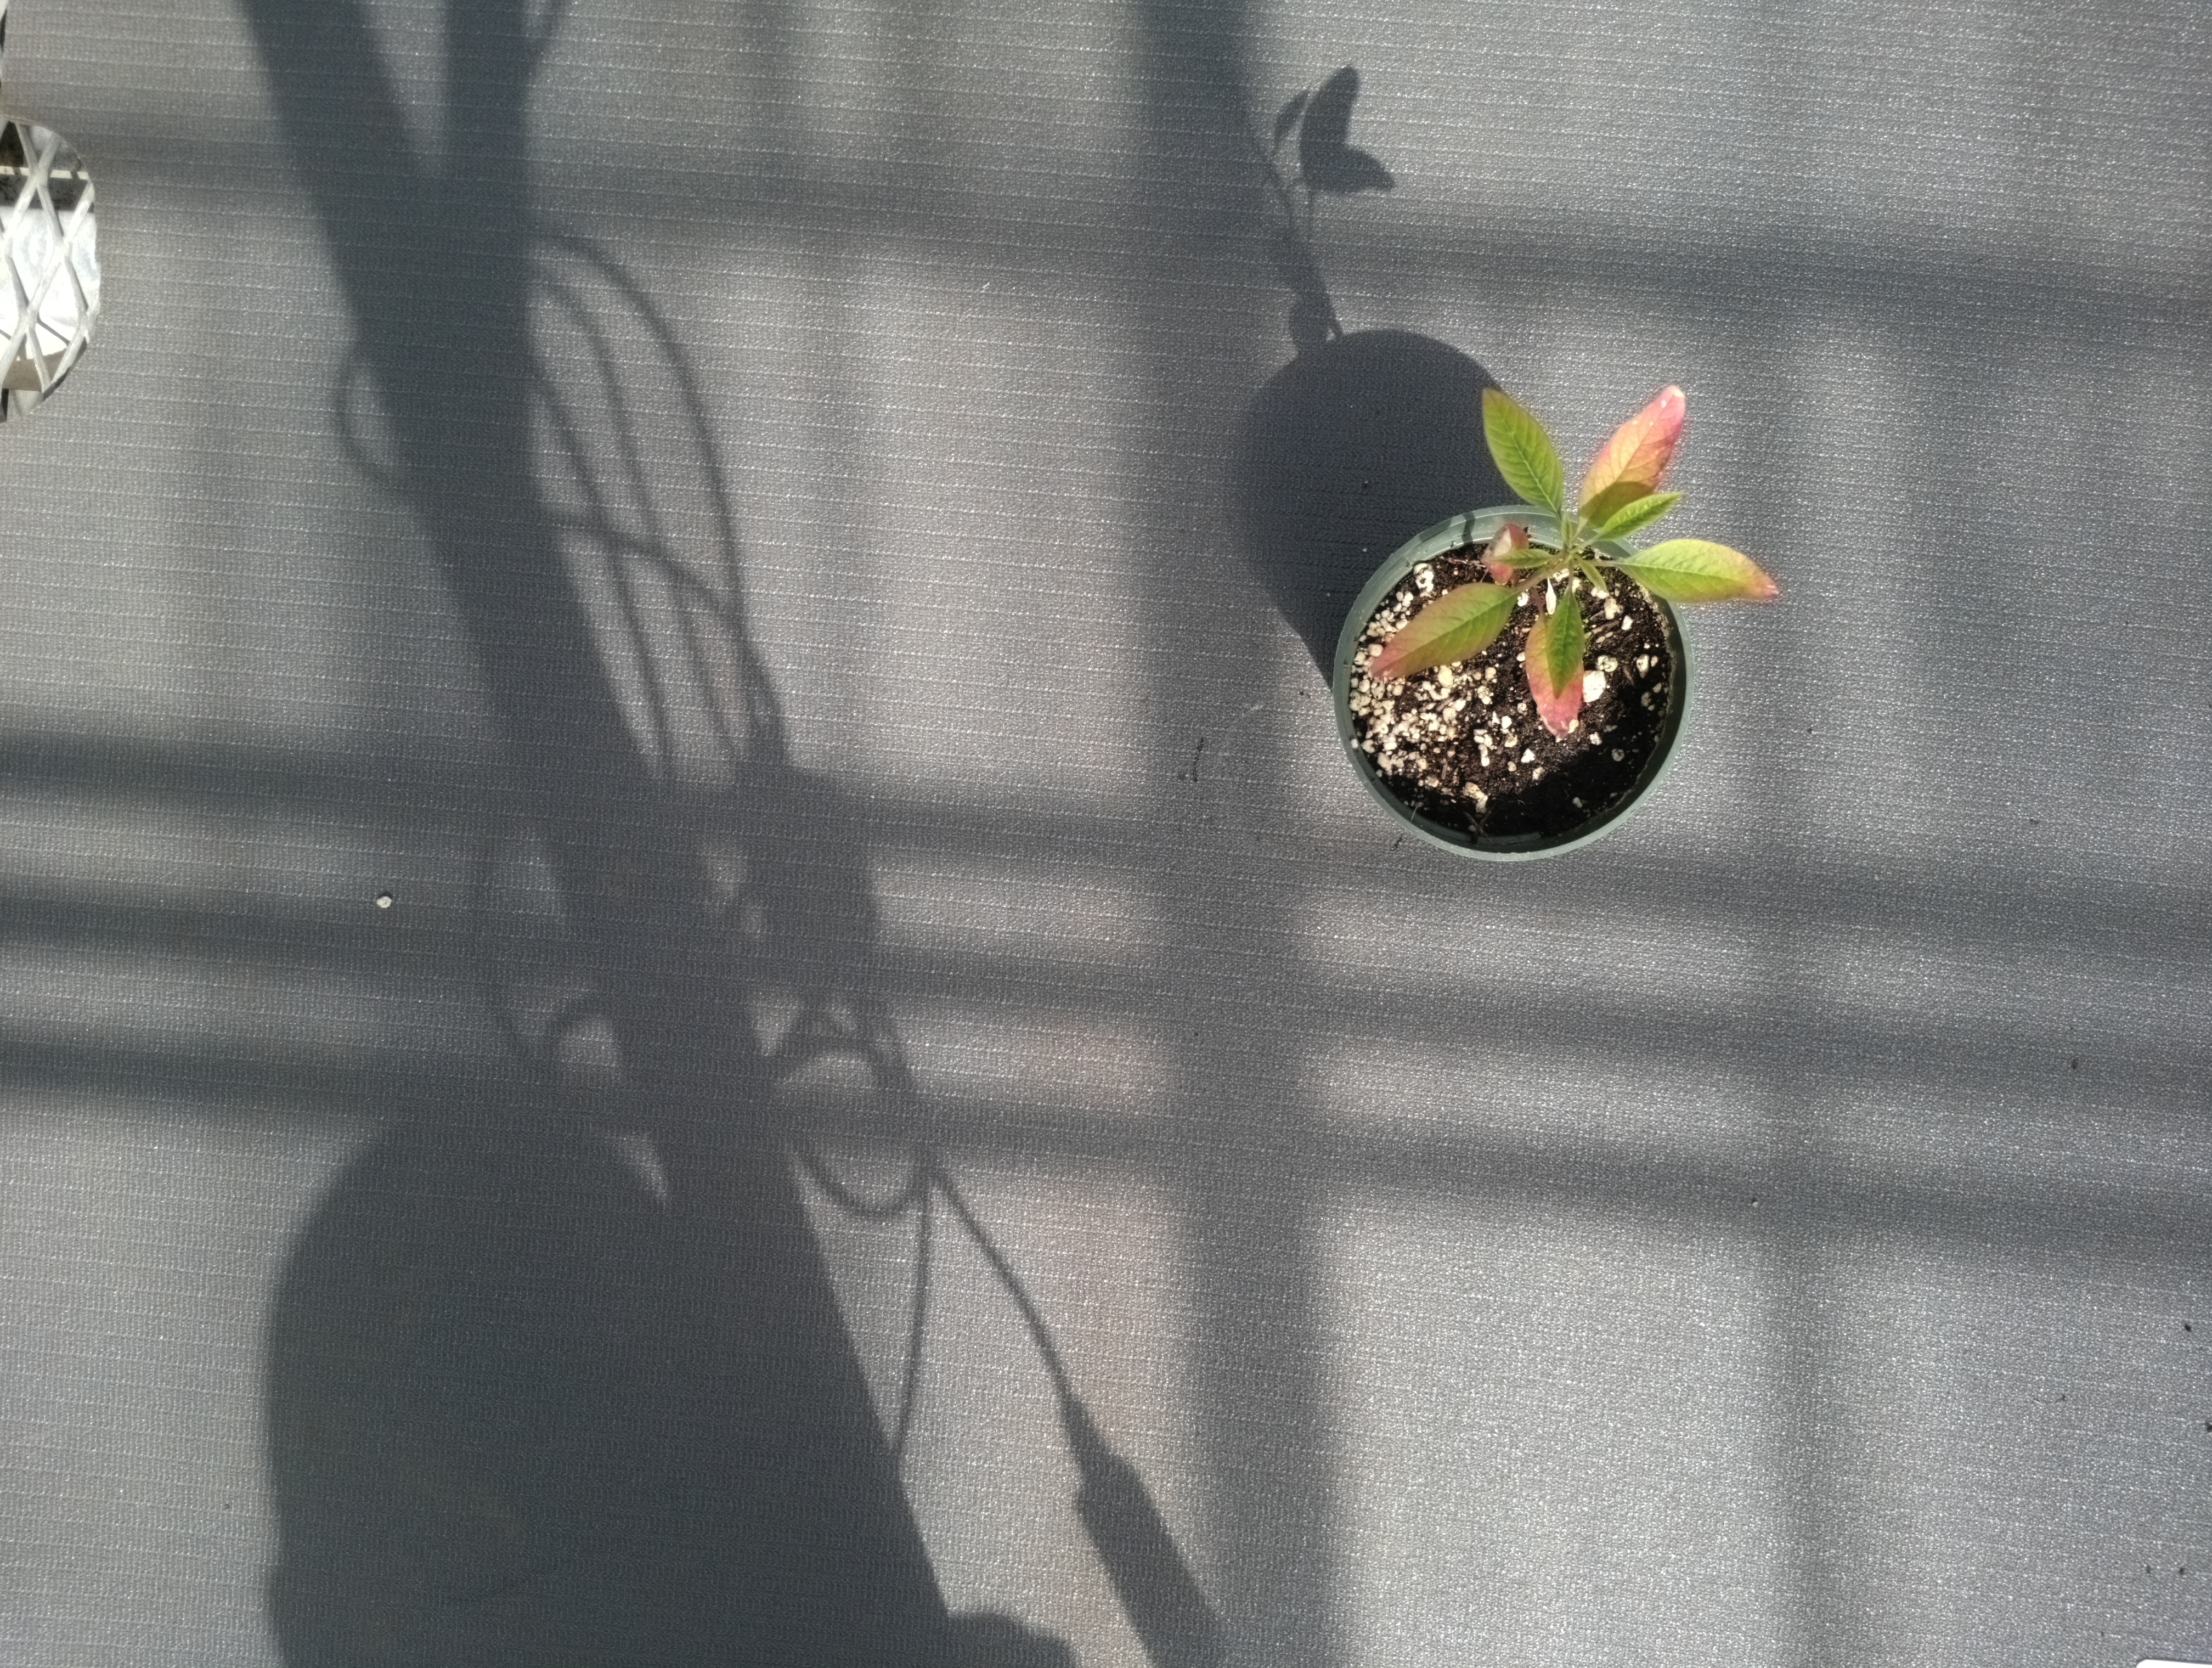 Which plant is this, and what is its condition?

waterhemp, healthy untreated
